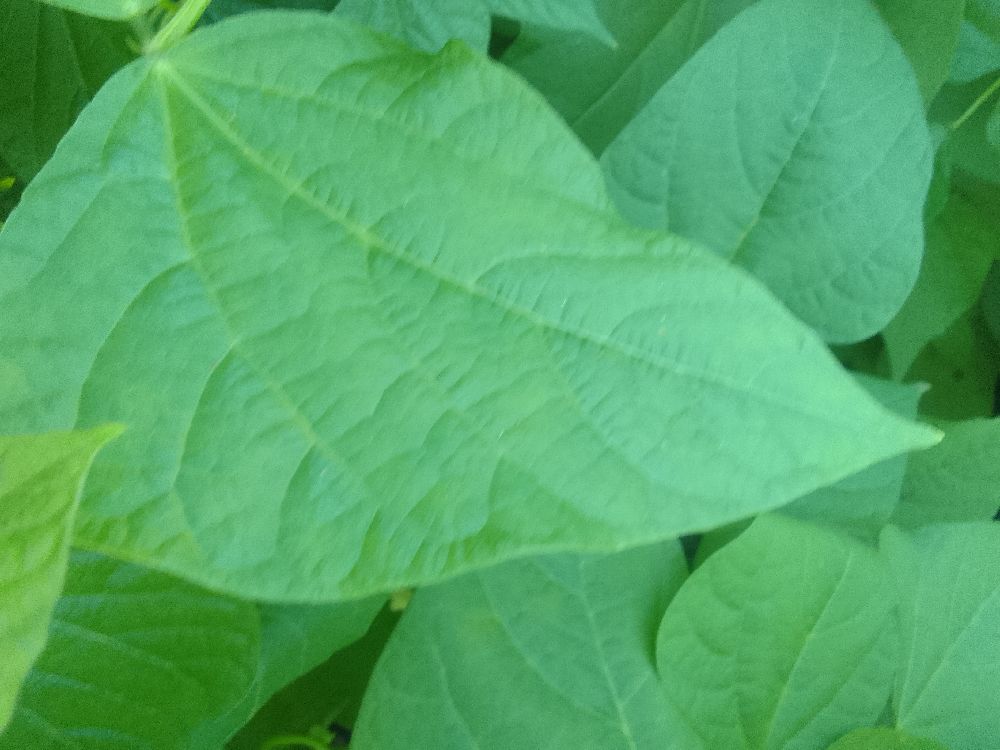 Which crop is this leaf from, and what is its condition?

common bean, healthy
